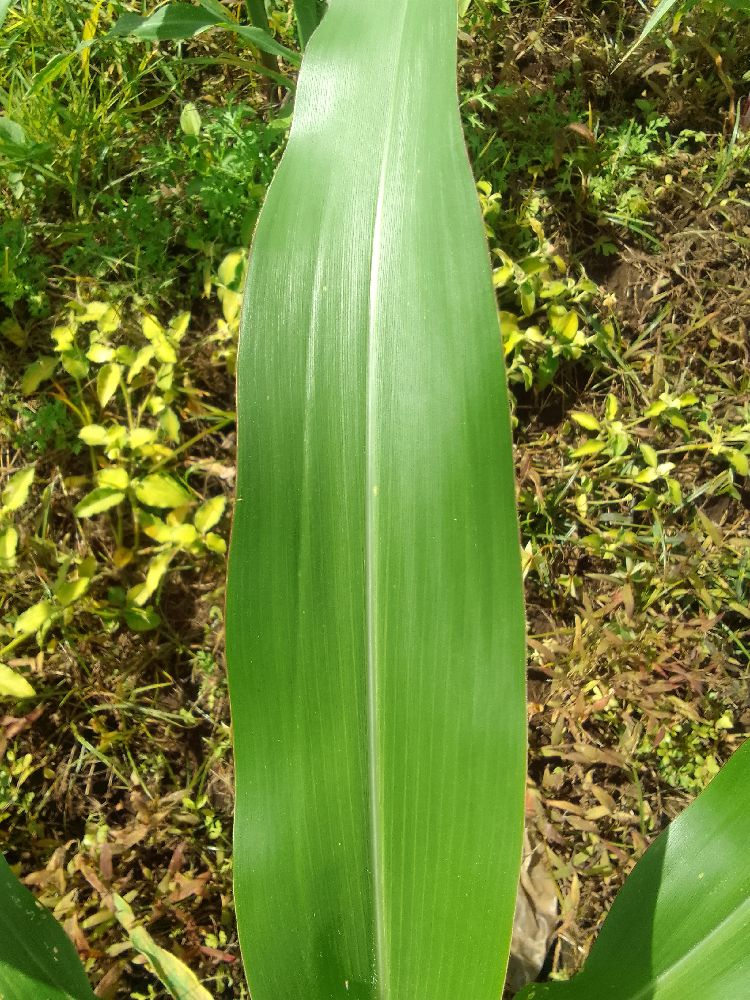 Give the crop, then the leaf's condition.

maize, healthy
